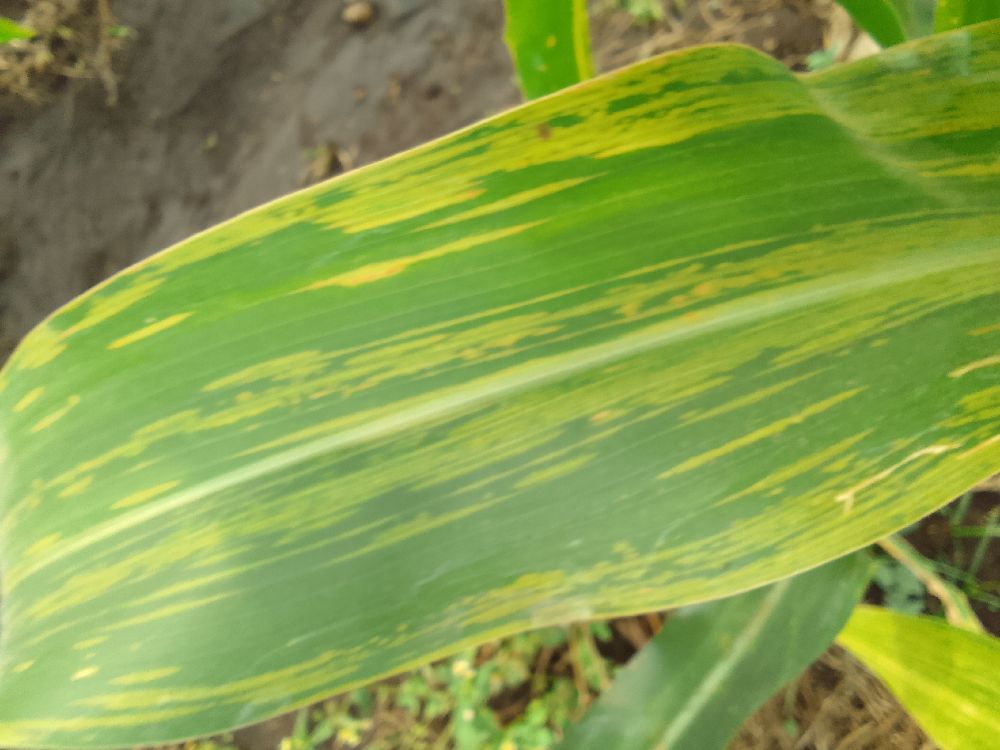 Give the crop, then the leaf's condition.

maize, maize lethal necrosis
